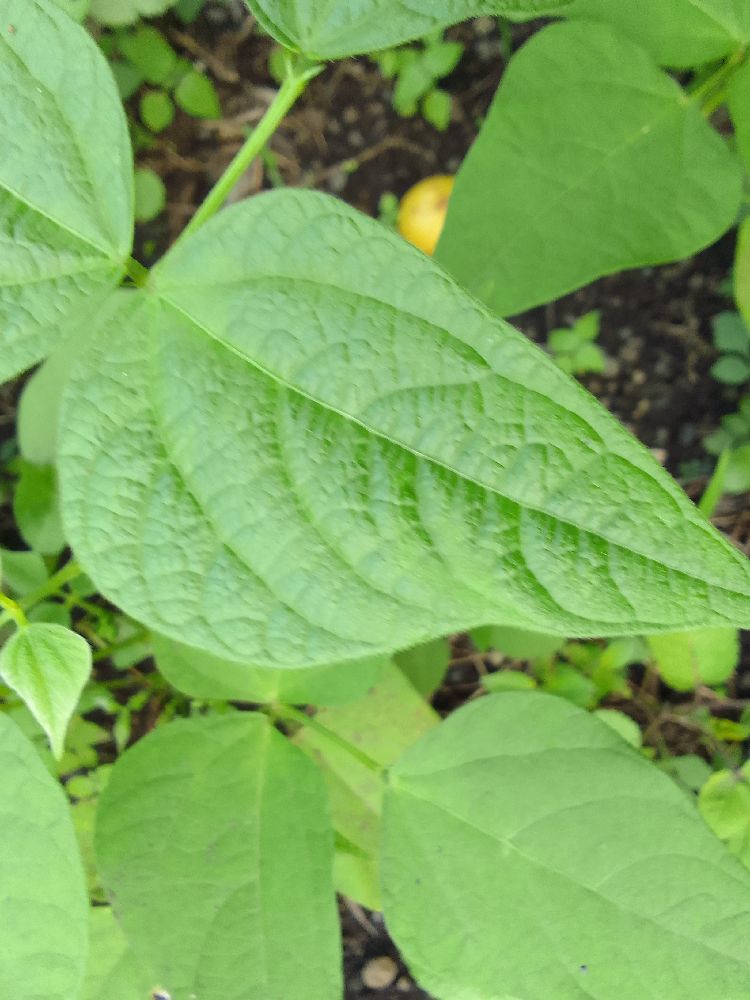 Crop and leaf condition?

common bean, healthy
